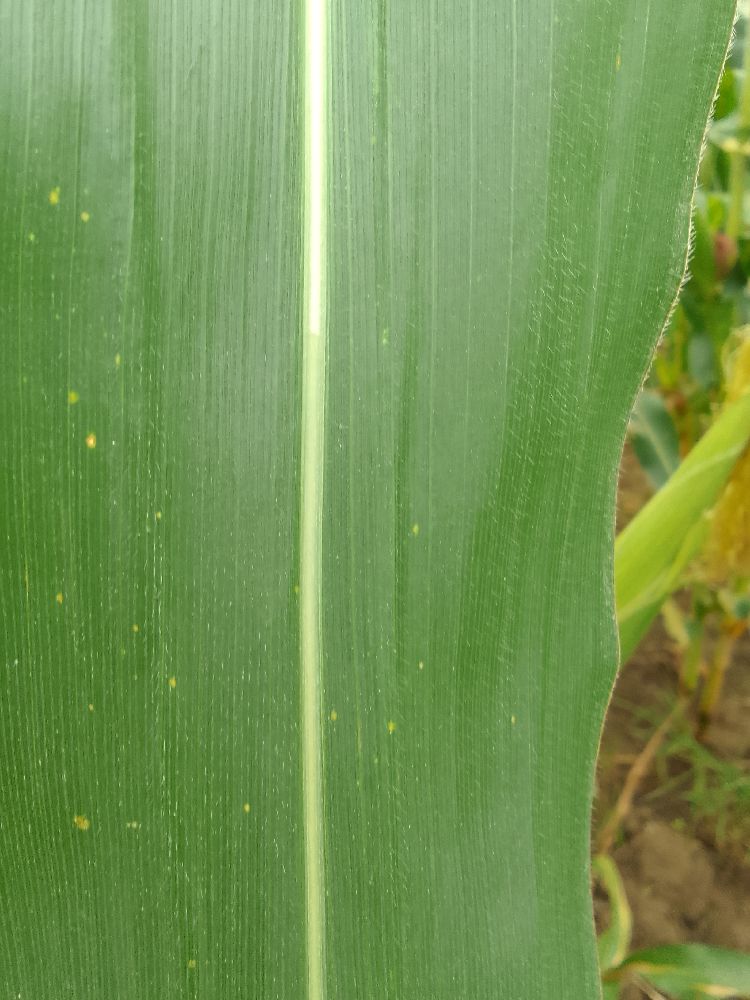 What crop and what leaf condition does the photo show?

maize, healthy
